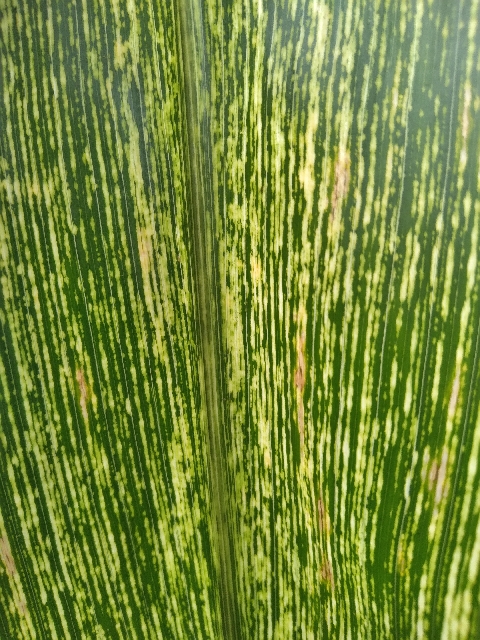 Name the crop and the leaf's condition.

maize, maize streak virus
